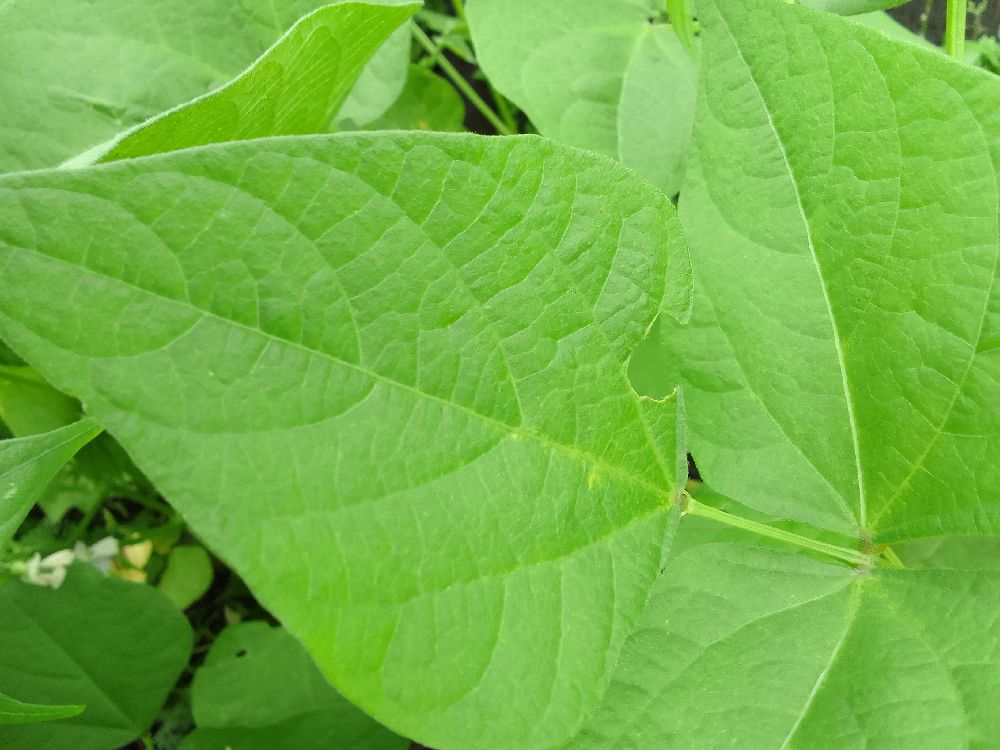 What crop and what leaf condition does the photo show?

common bean, healthy
